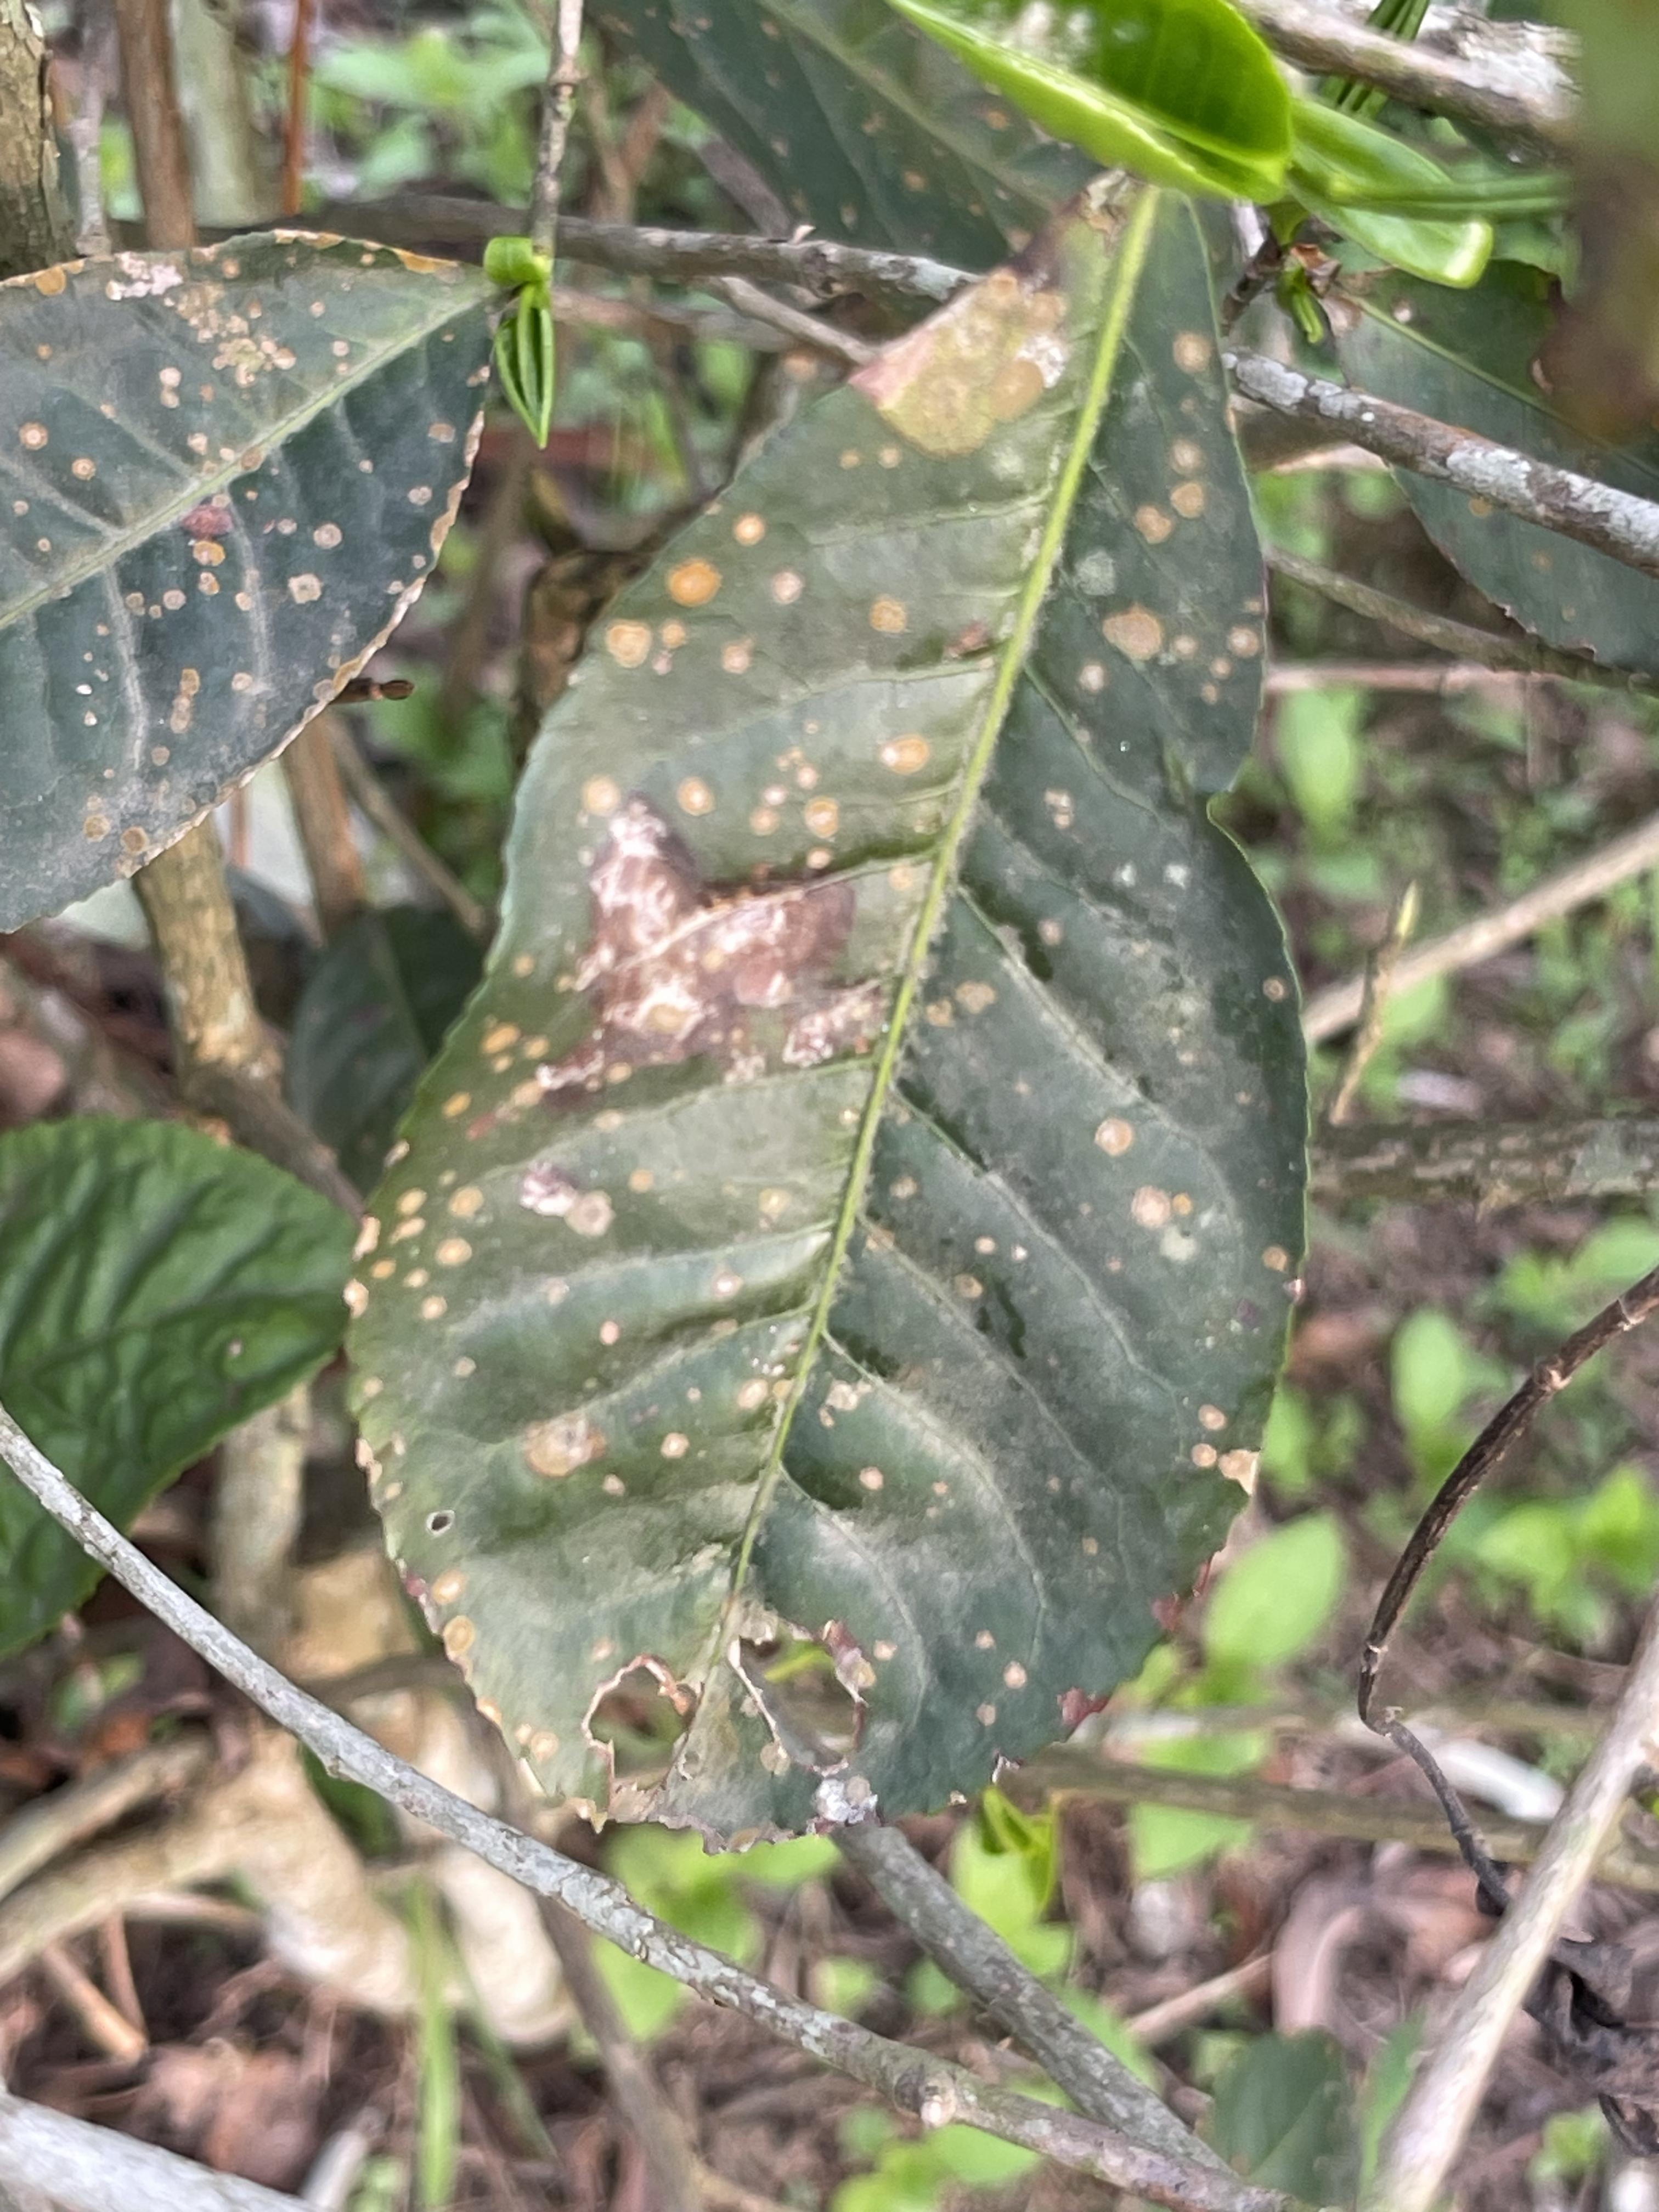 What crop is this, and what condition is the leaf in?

tea, red rust
